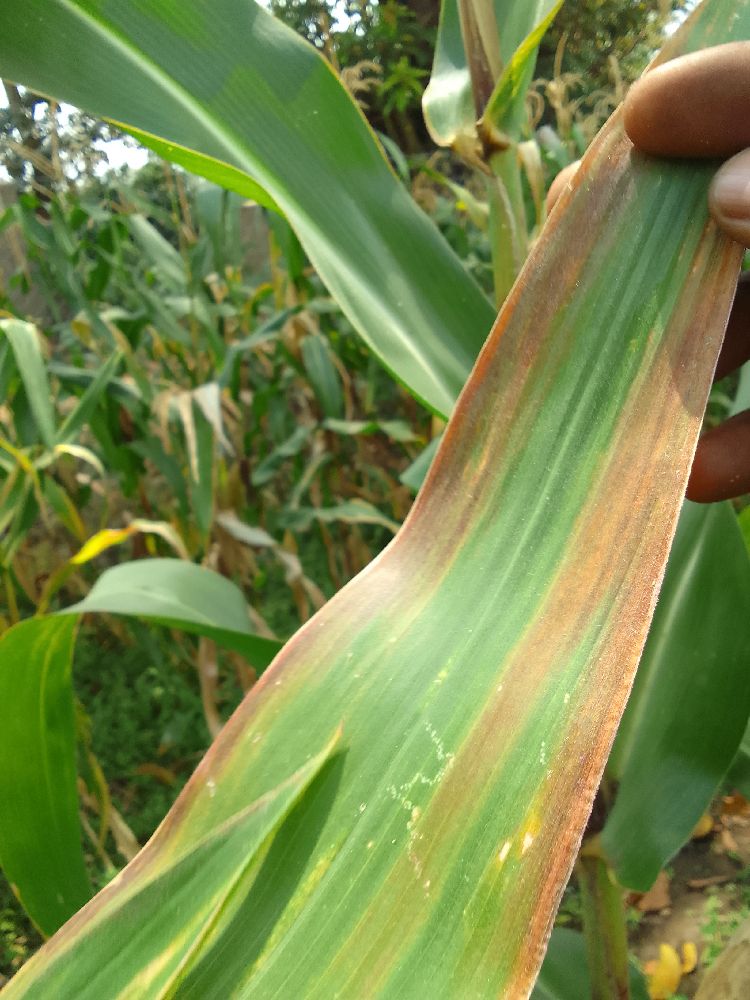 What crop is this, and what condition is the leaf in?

maize, maize lethal necrosis
